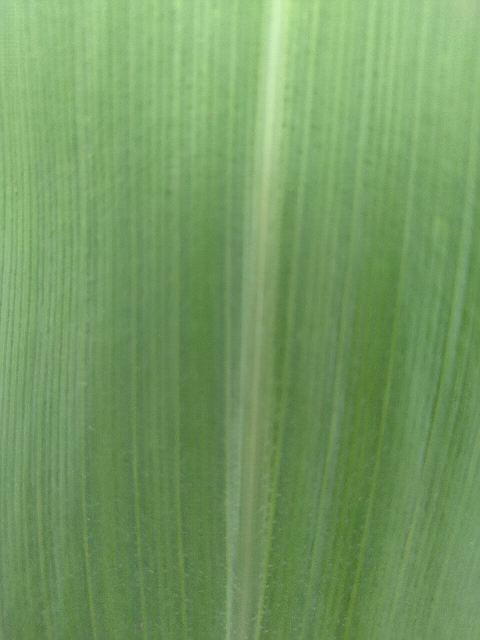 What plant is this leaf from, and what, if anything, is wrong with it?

maize, healthy
